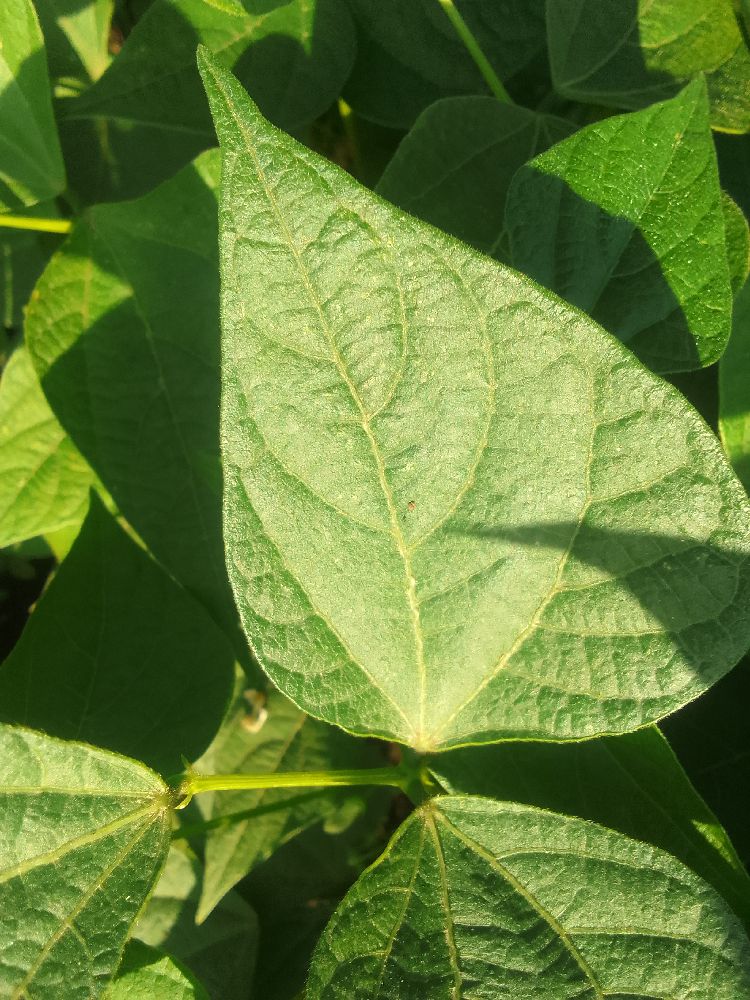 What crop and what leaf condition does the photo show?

common bean, healthy
